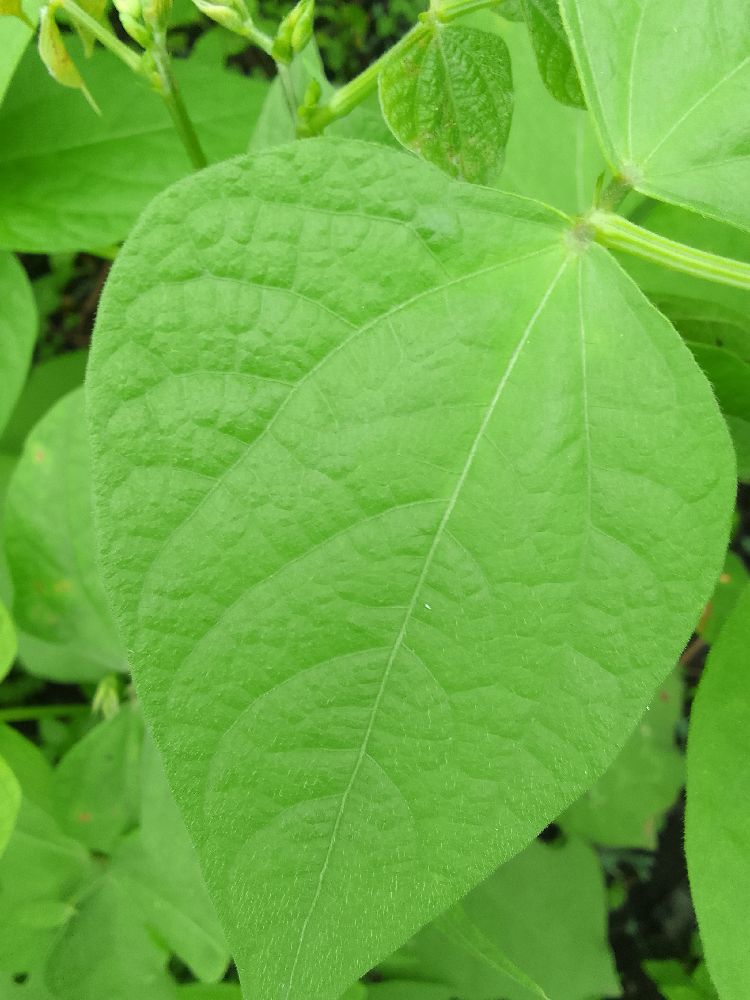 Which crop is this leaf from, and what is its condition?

common bean, healthy
